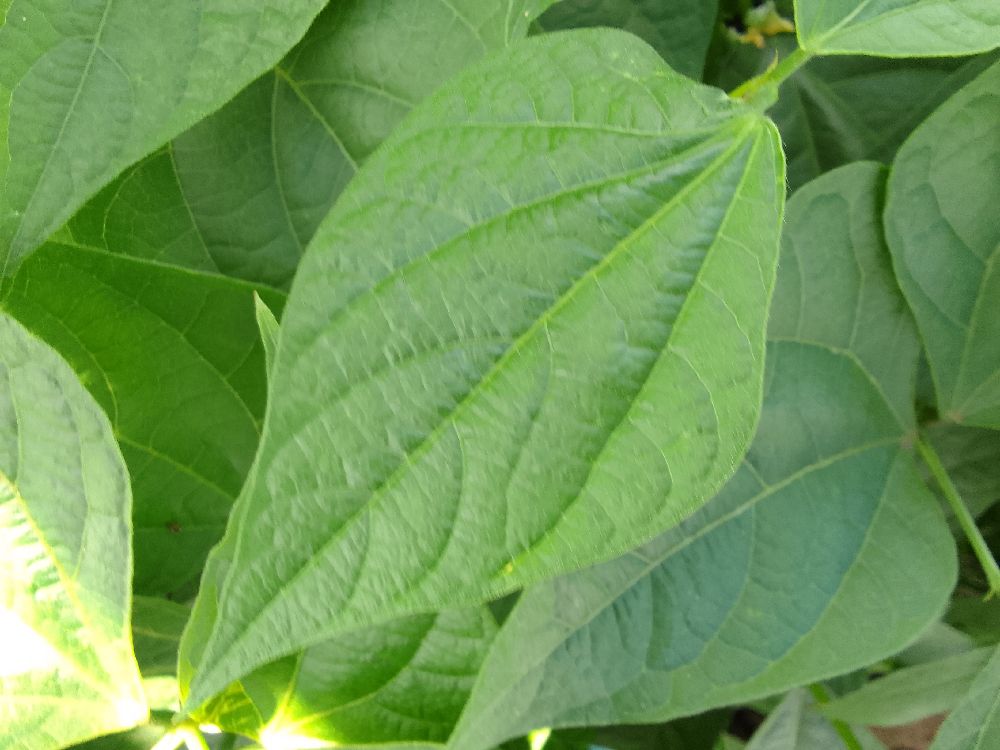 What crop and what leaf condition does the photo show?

common bean, healthy
